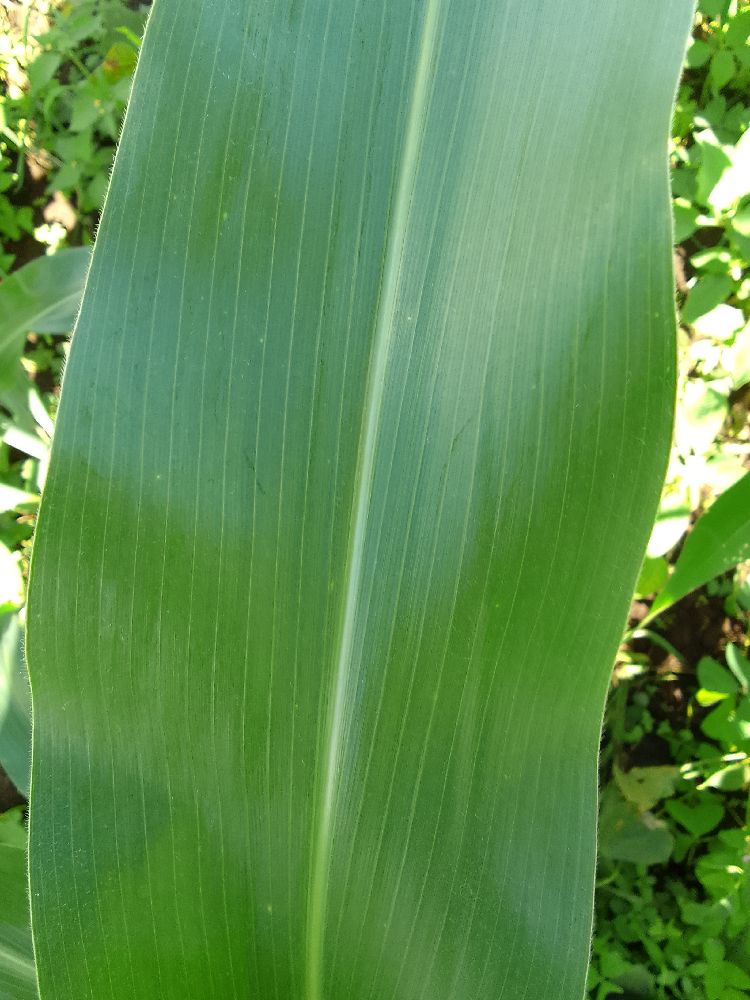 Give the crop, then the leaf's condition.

maize, healthy
